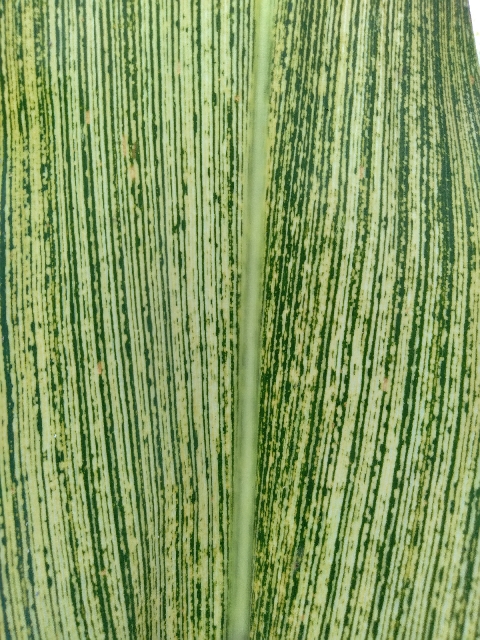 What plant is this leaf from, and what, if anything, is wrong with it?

maize, maize streak virus
